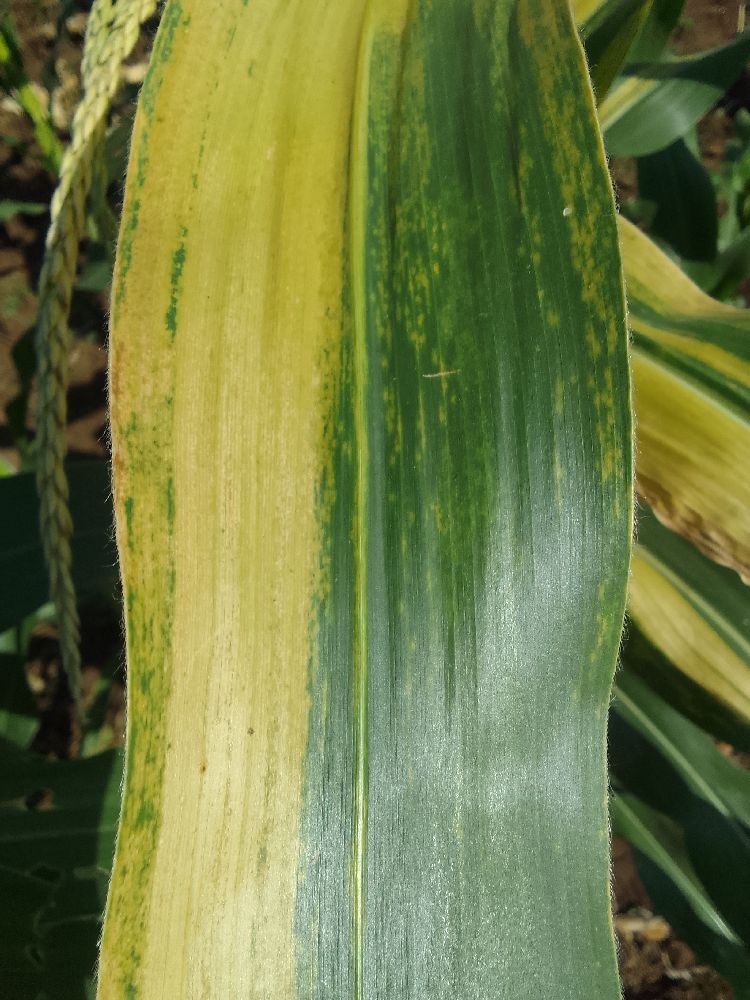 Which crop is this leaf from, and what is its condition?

maize, maize lethal necrosis
